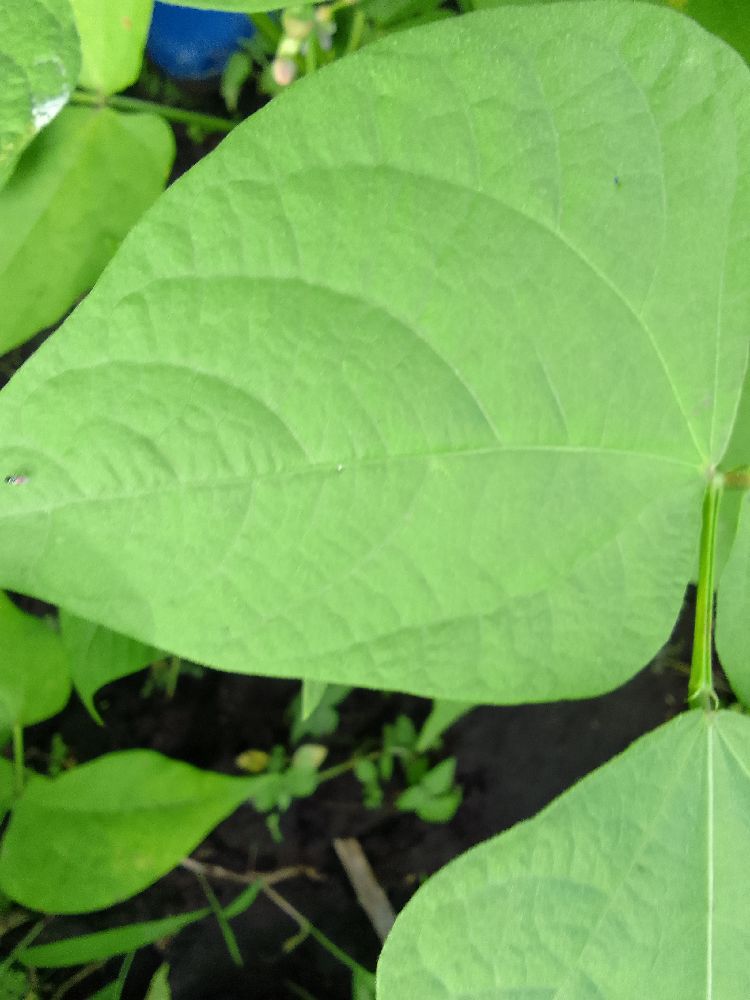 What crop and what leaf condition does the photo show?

common bean, healthy
